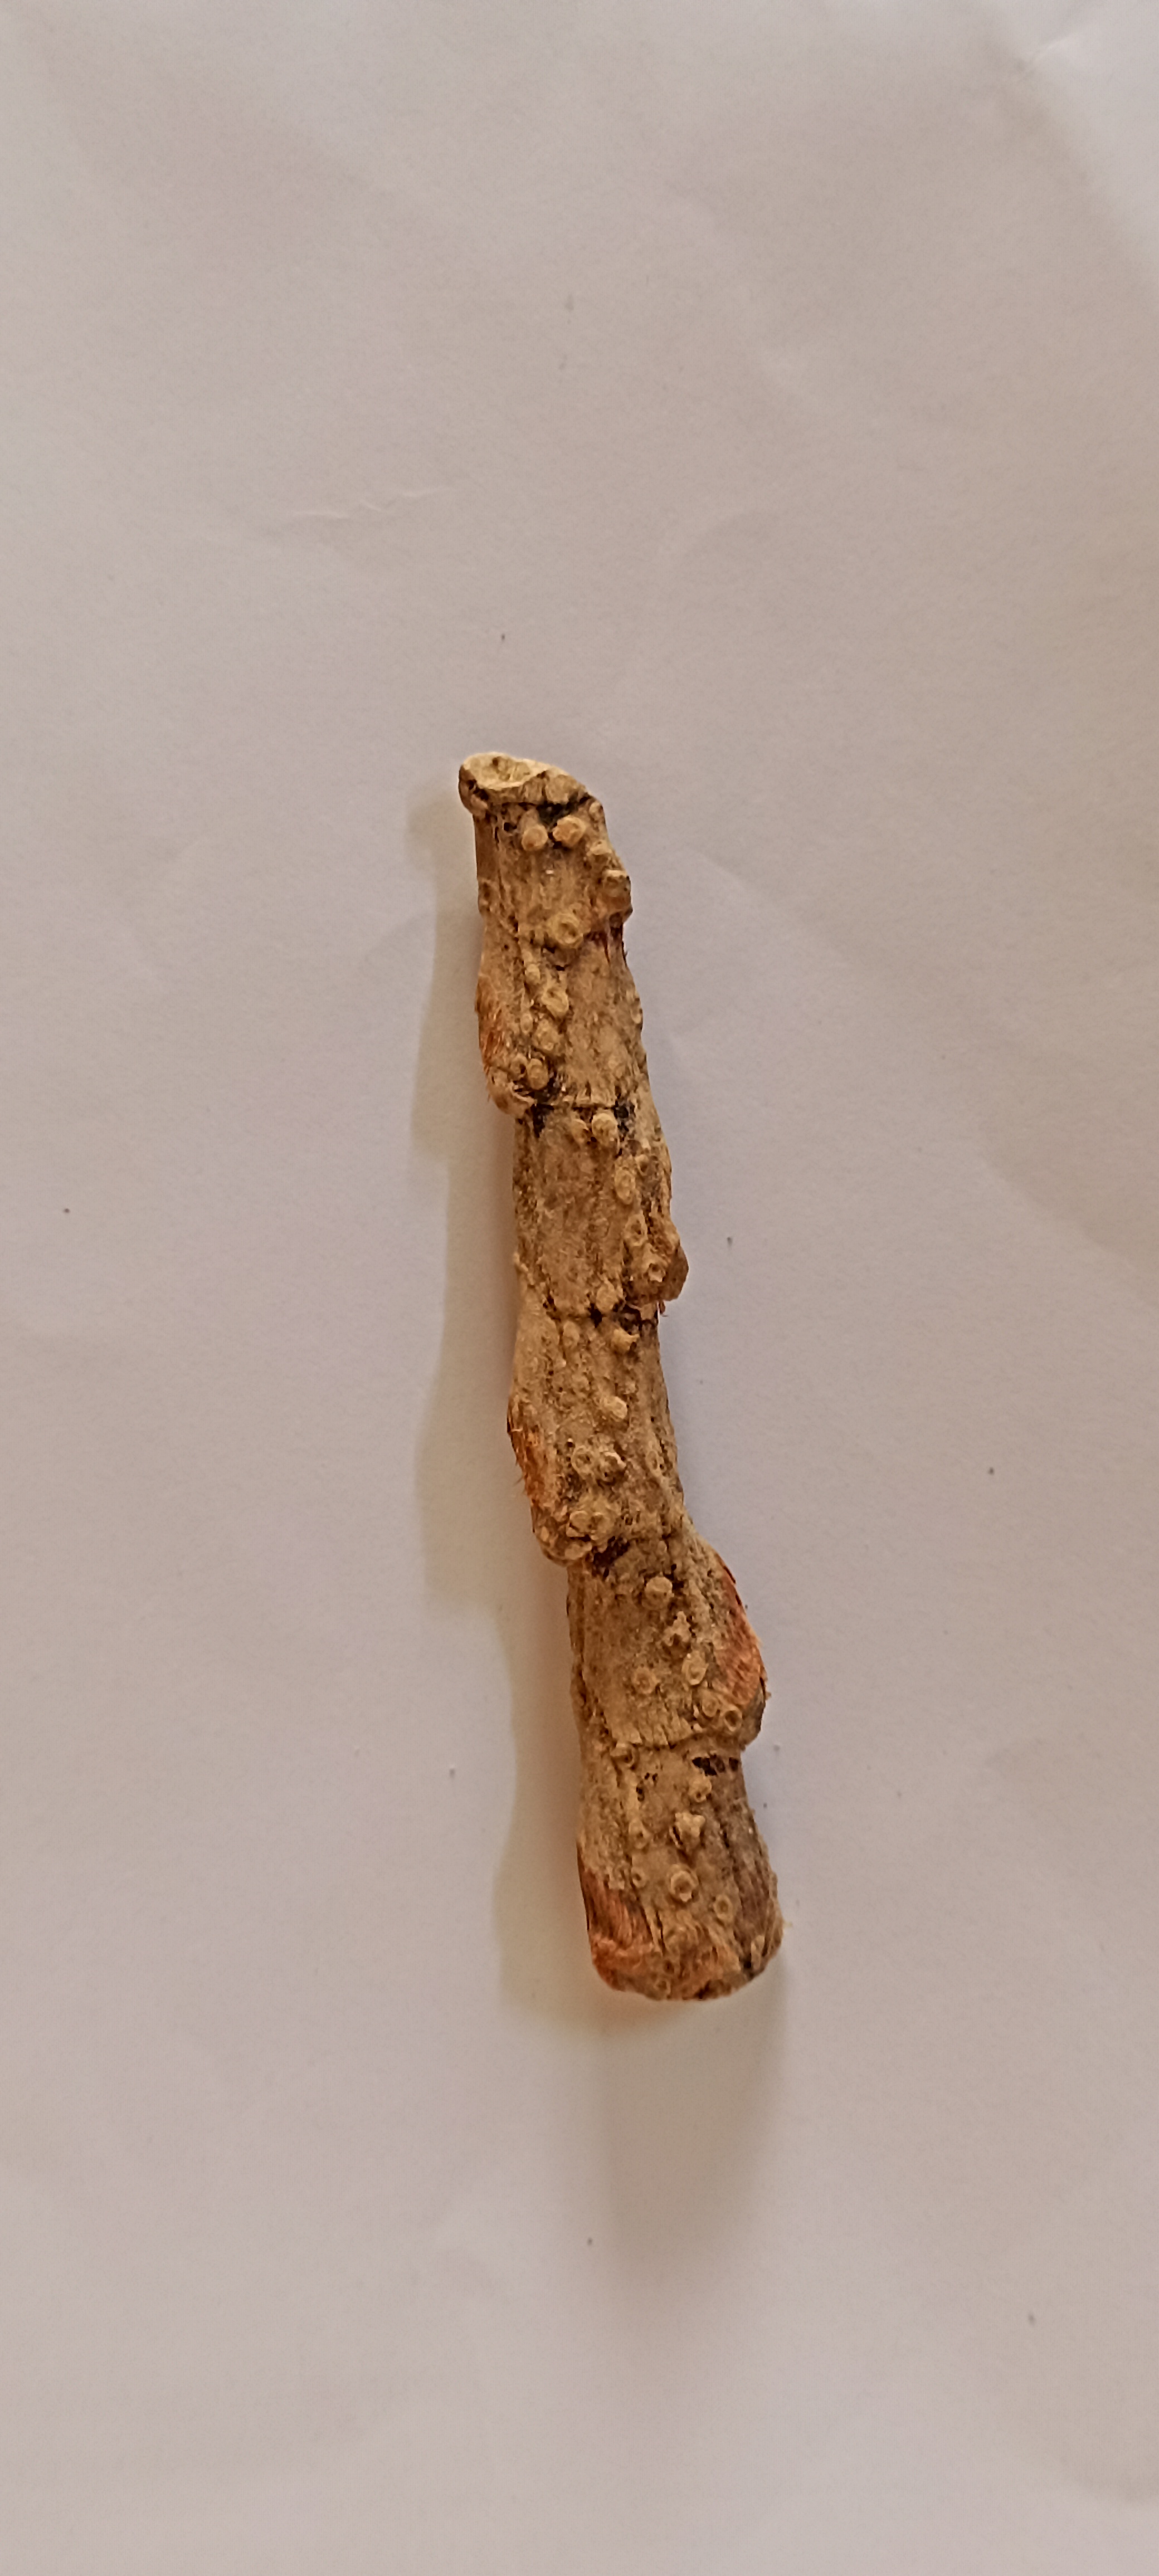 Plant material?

vekhand
